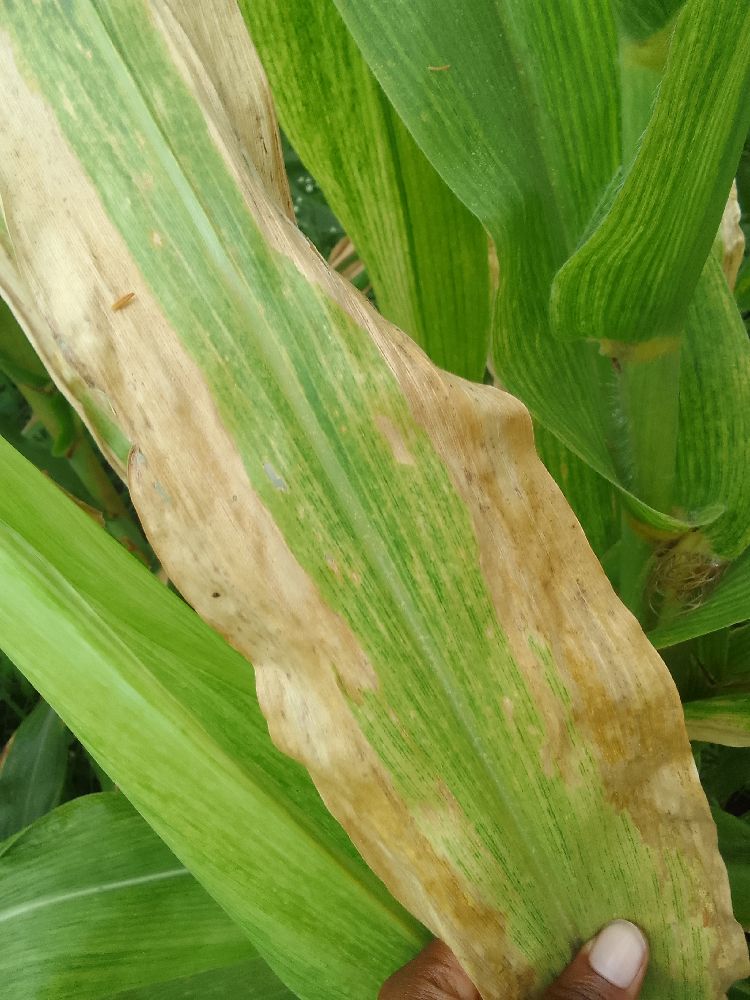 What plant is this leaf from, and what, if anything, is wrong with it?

maize, maize lethal necrosis
